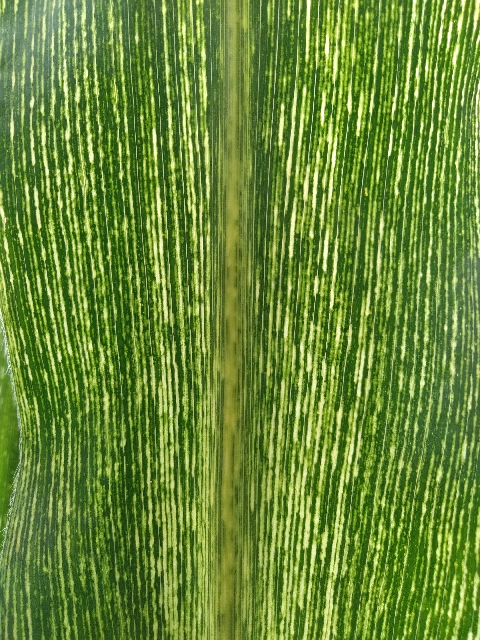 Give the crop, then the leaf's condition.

maize, maize streak virus
